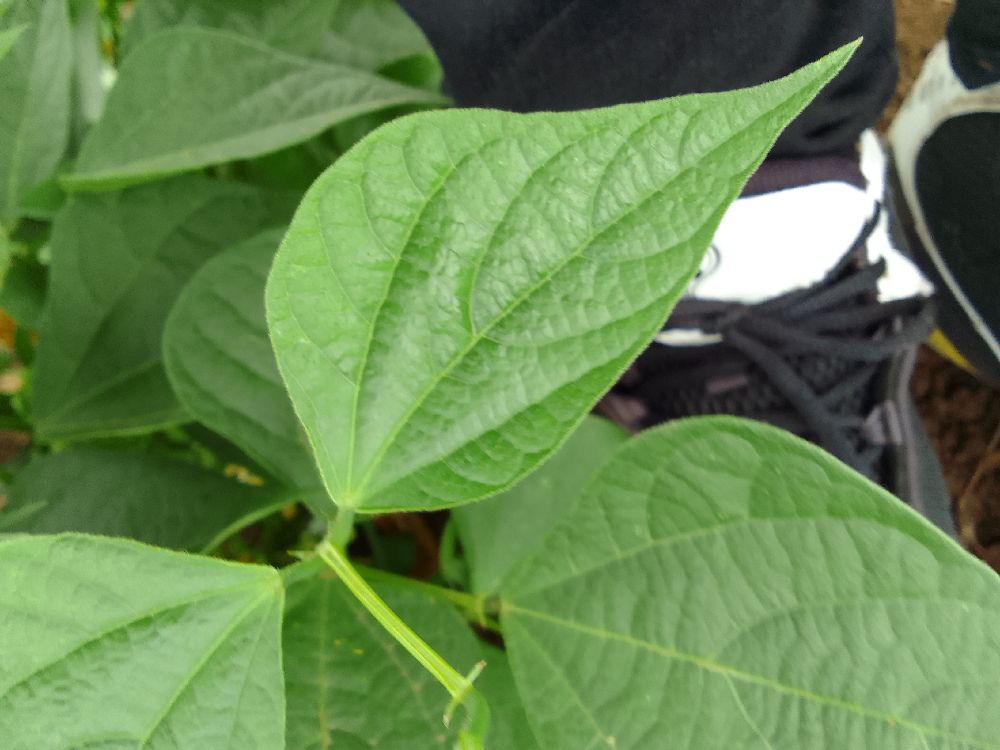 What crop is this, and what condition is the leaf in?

common bean, healthy
